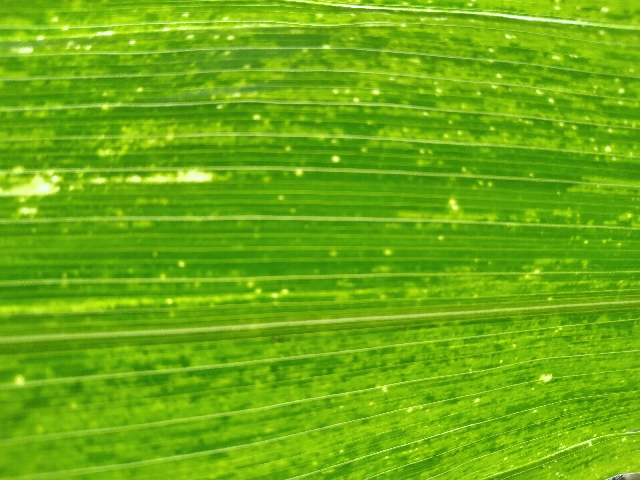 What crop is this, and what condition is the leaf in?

maize, maize lethal necrosis
